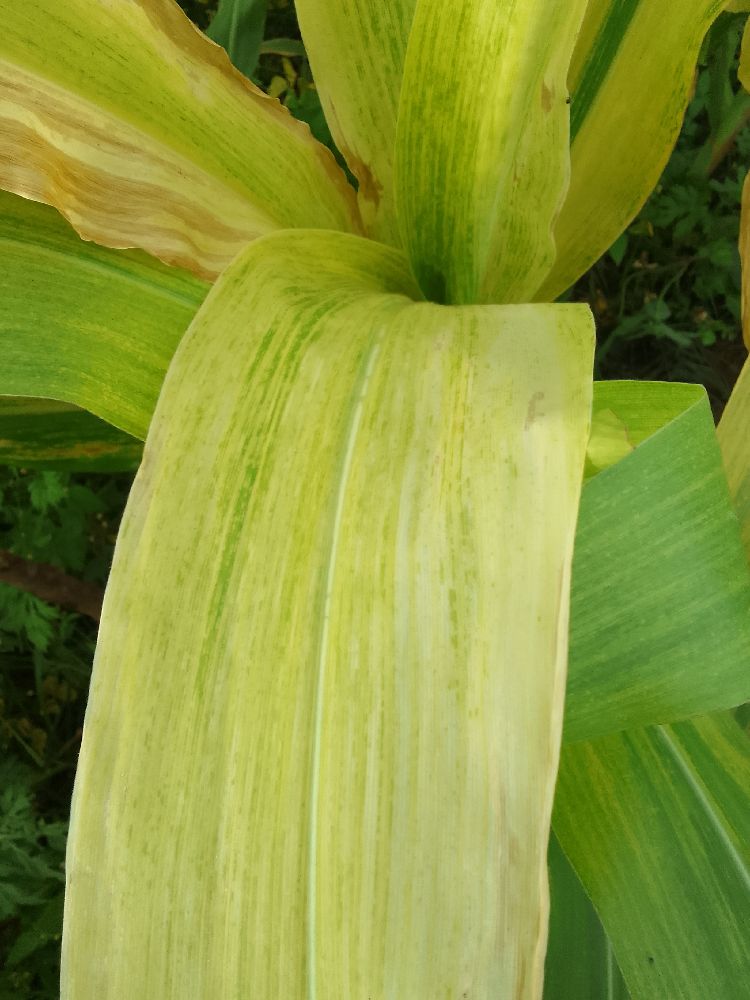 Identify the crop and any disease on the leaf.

maize, maize lethal necrosis
